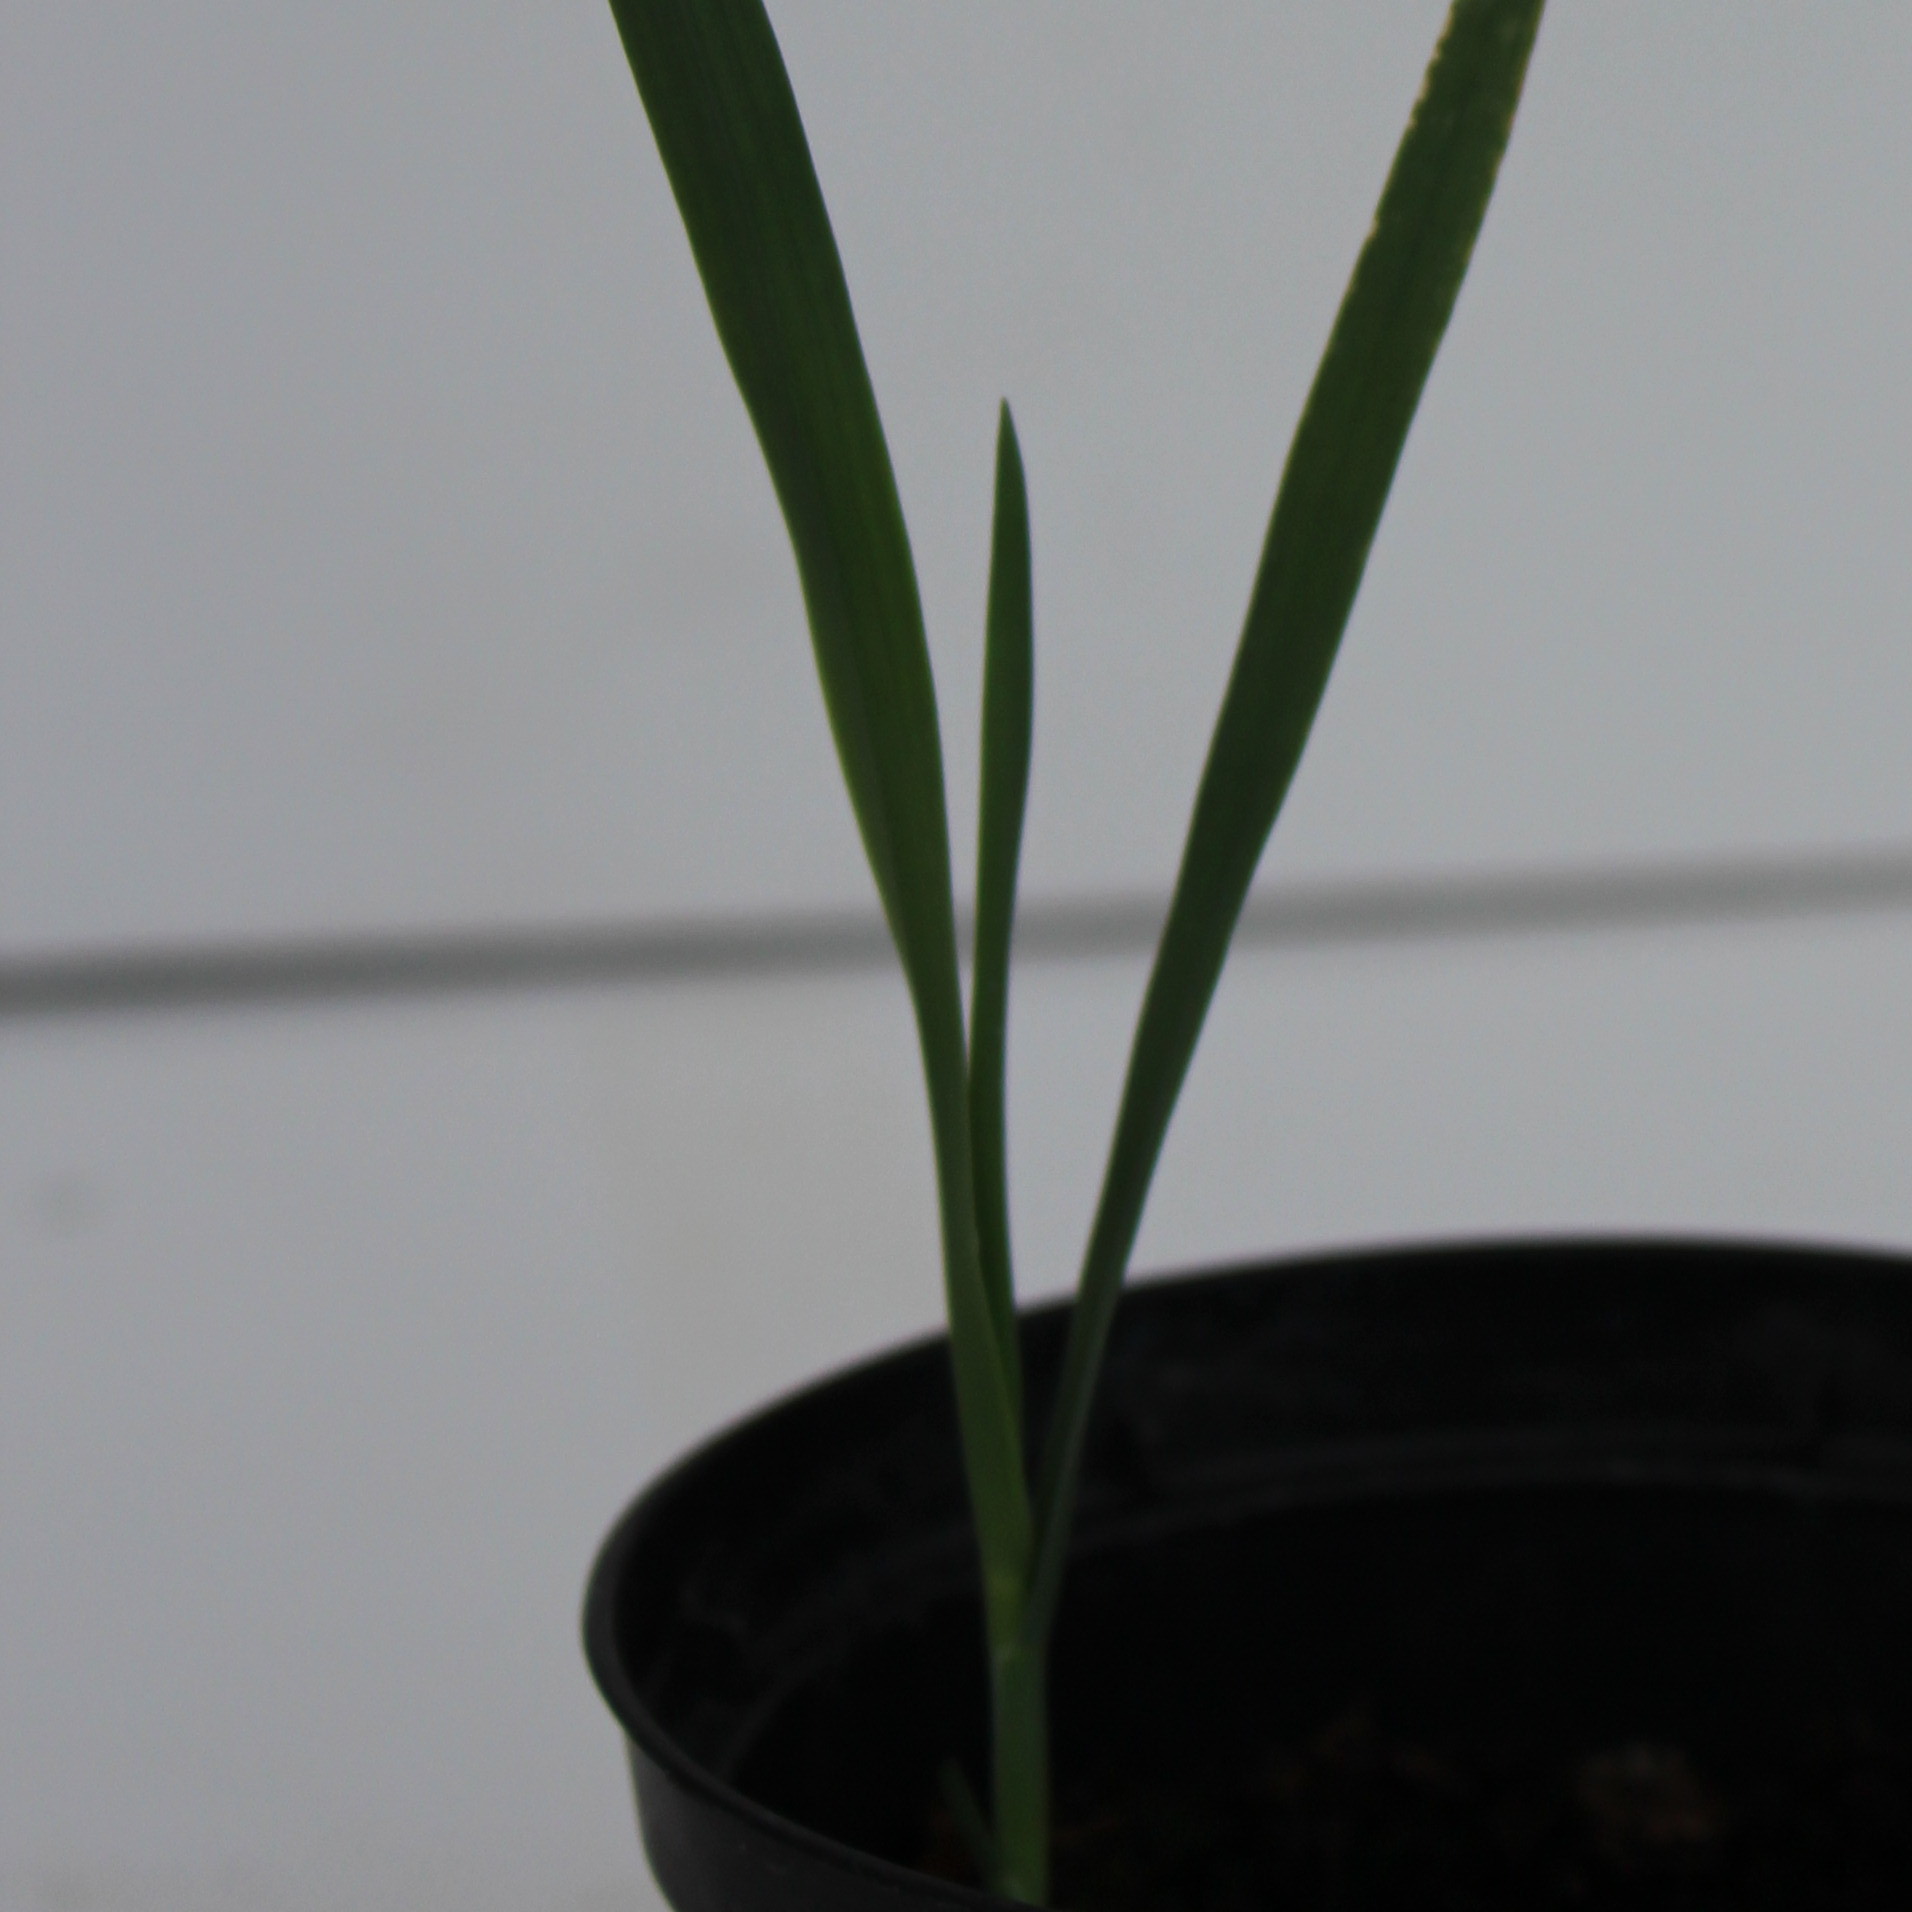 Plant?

Avena sterilis
